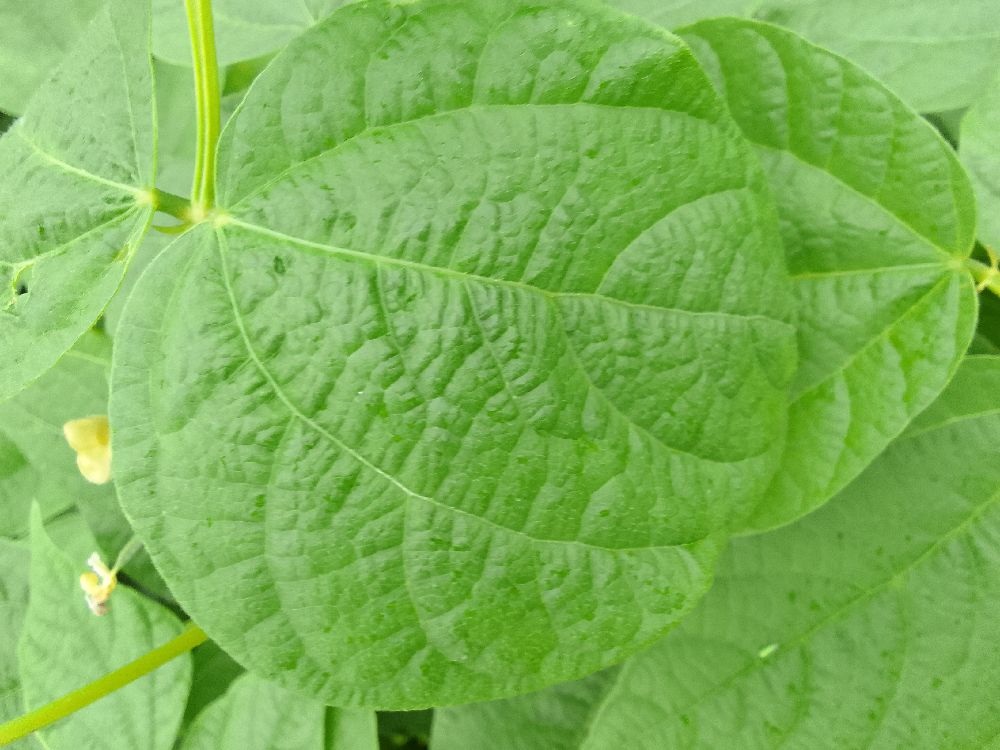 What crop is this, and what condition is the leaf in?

common bean, healthy
